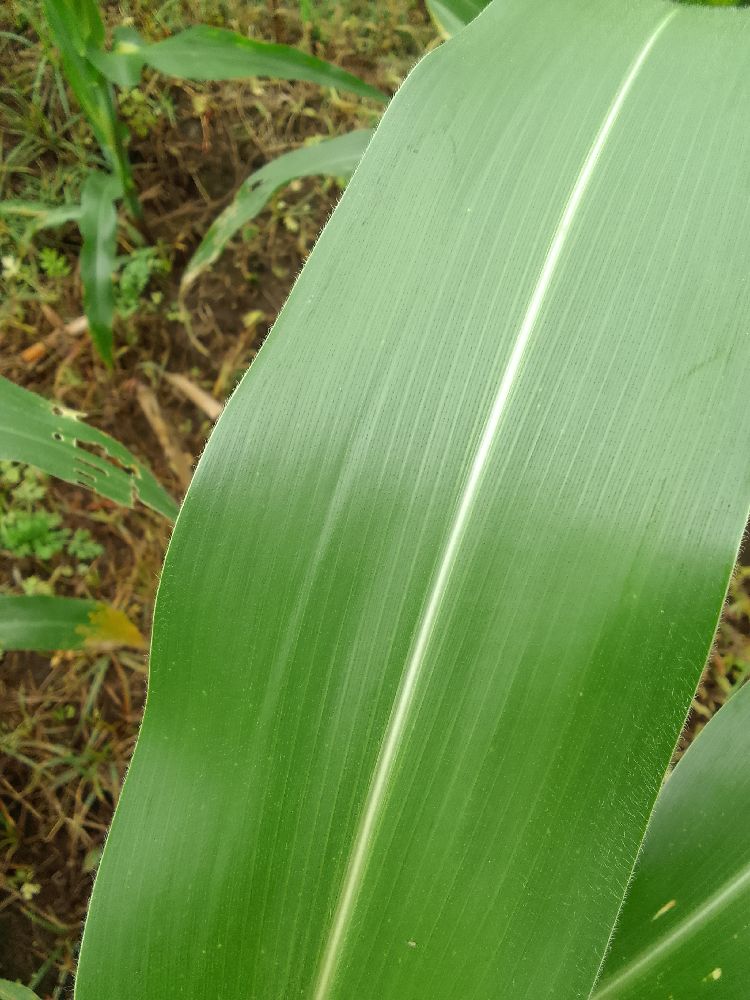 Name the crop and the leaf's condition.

maize, healthy
